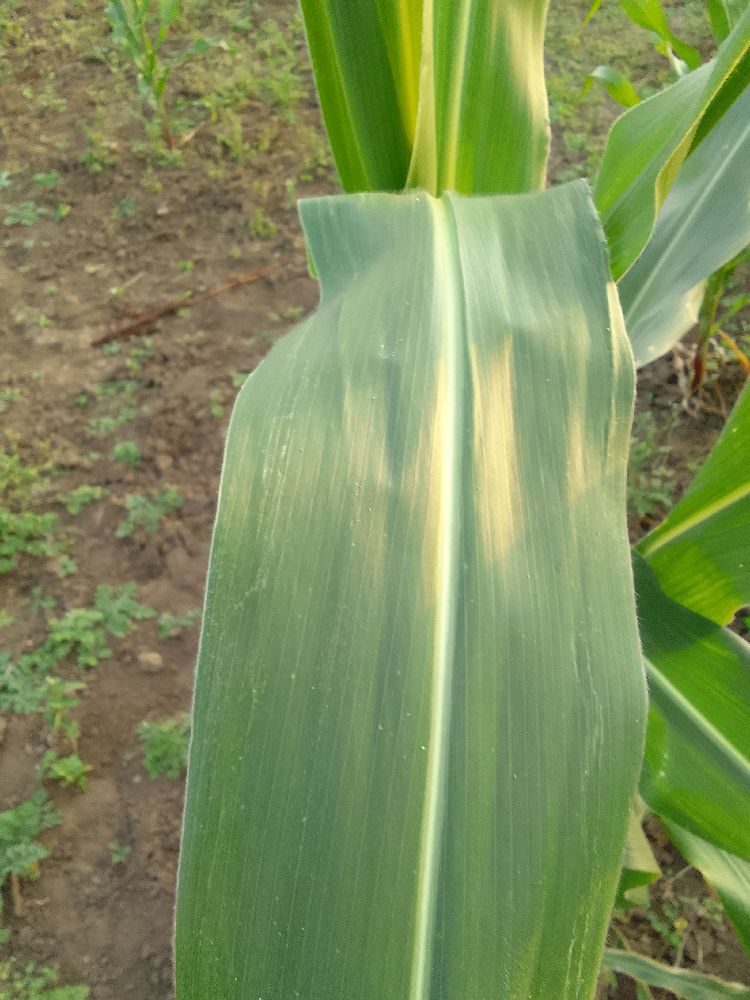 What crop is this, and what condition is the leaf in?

maize, healthy
